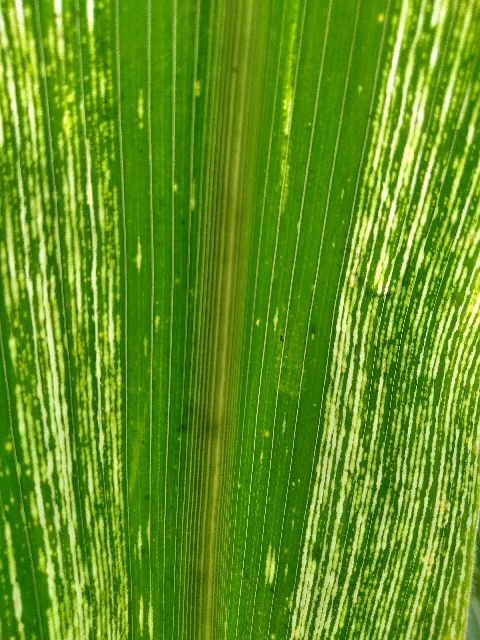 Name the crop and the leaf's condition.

maize, maize streak virus
